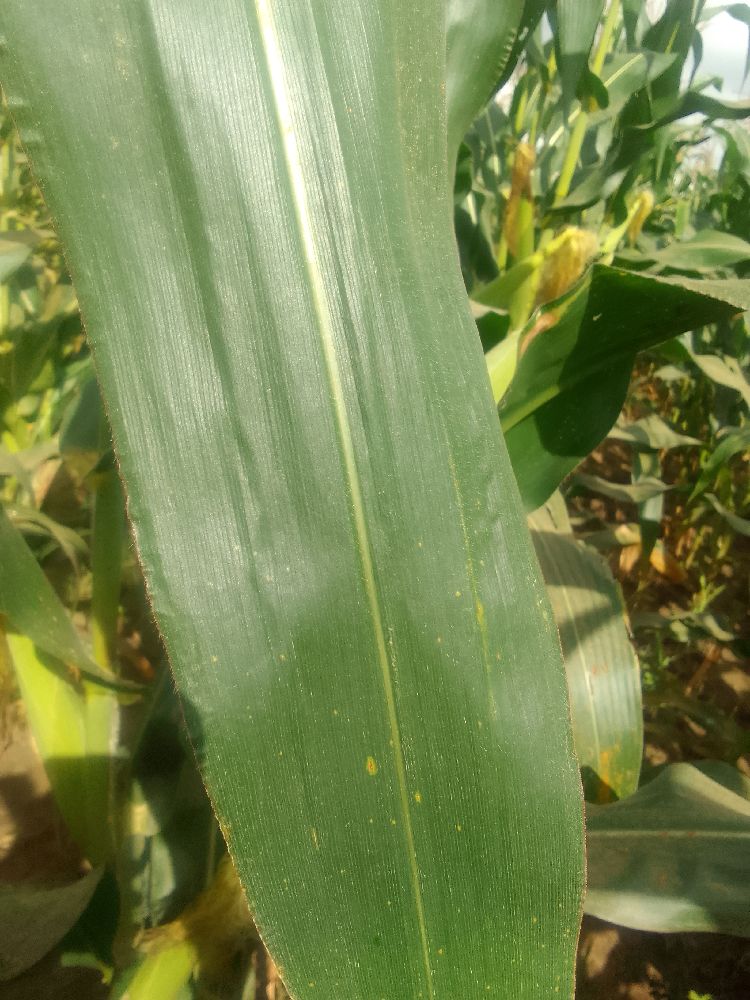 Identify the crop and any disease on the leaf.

maize, healthy
